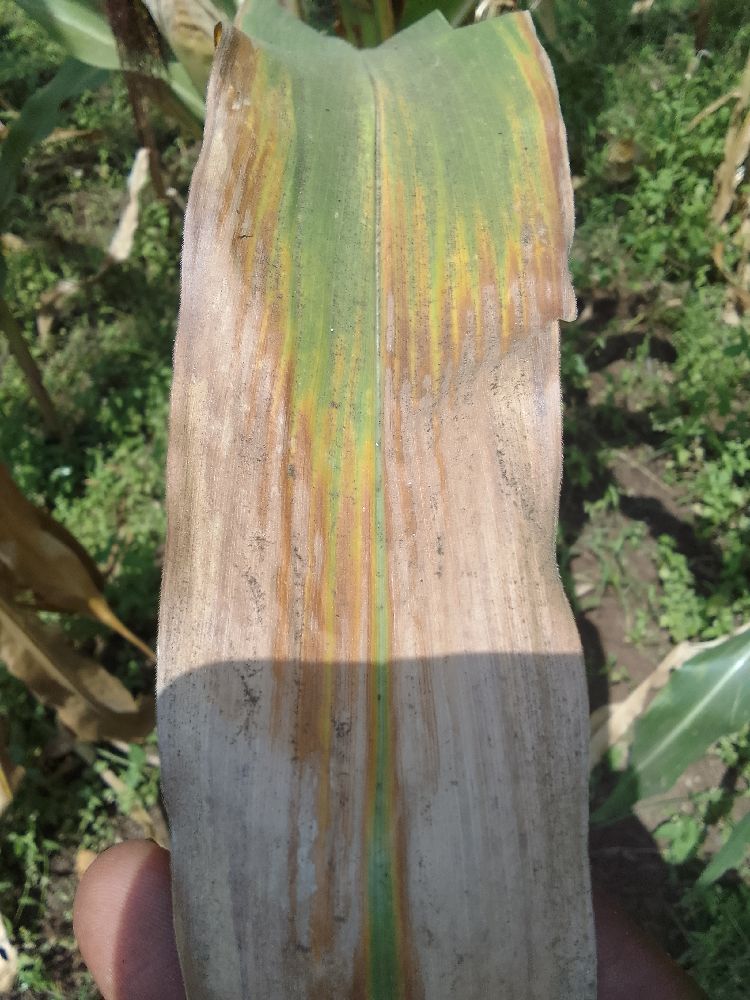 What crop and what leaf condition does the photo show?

maize, maize lethal necrosis
